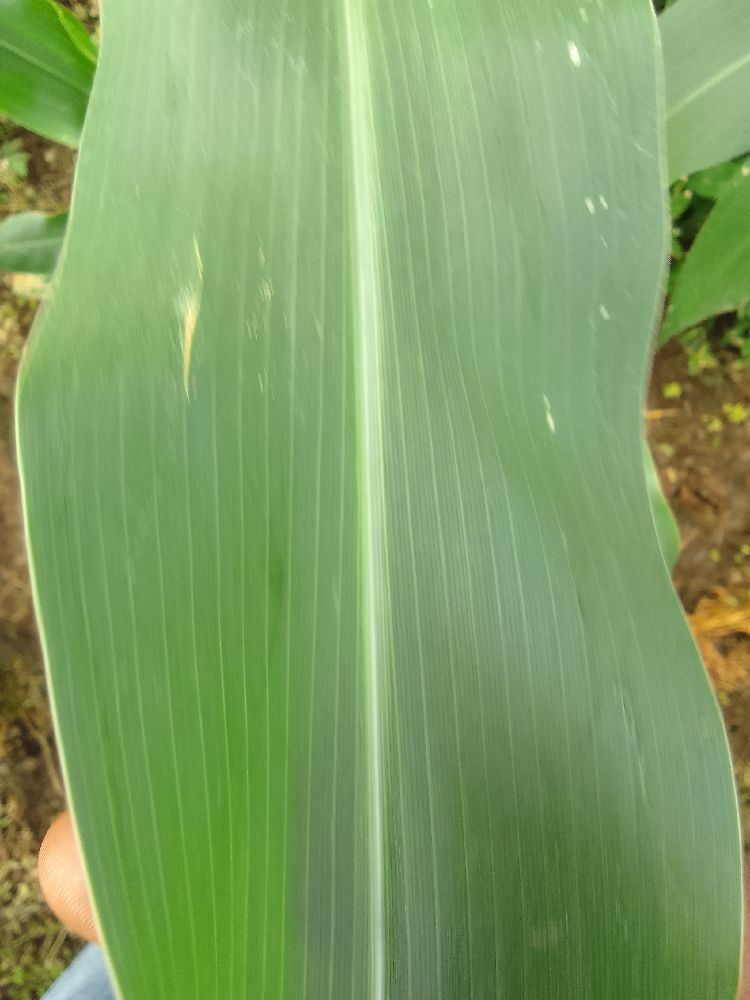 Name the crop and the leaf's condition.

maize, healthy
